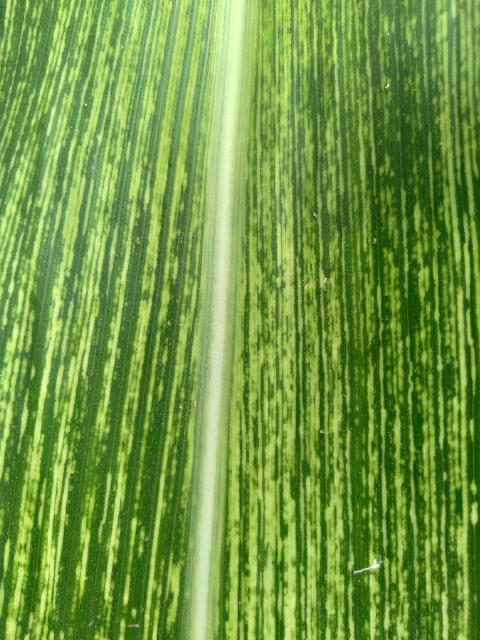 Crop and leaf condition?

maize, maize streak virus
